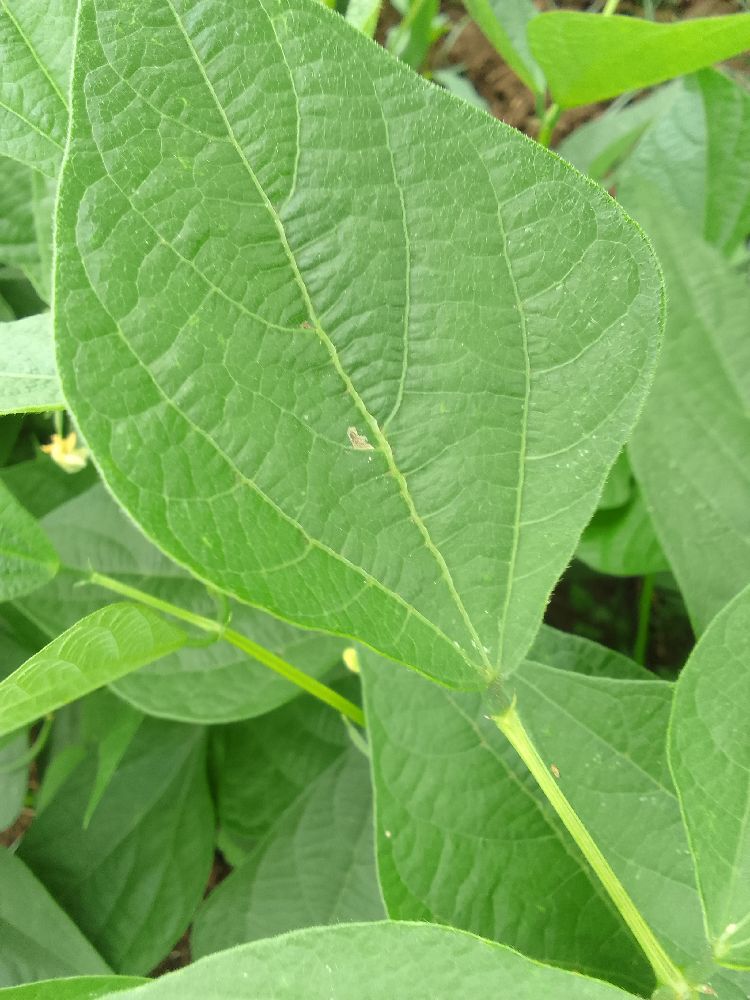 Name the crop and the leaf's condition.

common bean, healthy
